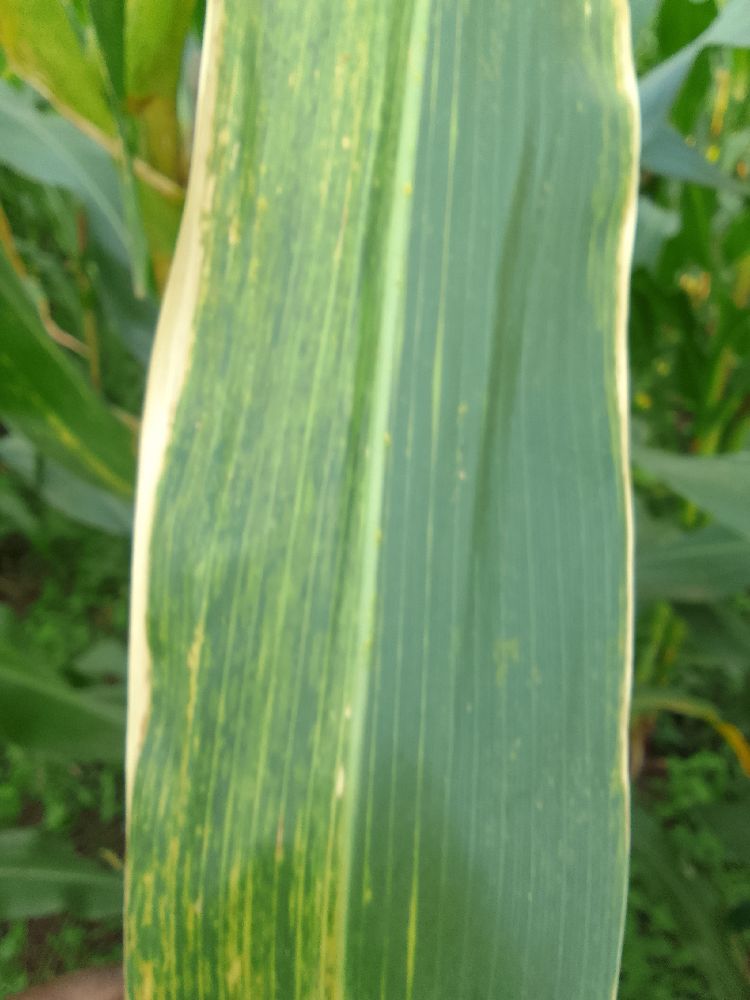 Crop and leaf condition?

maize, maize lethal necrosis
